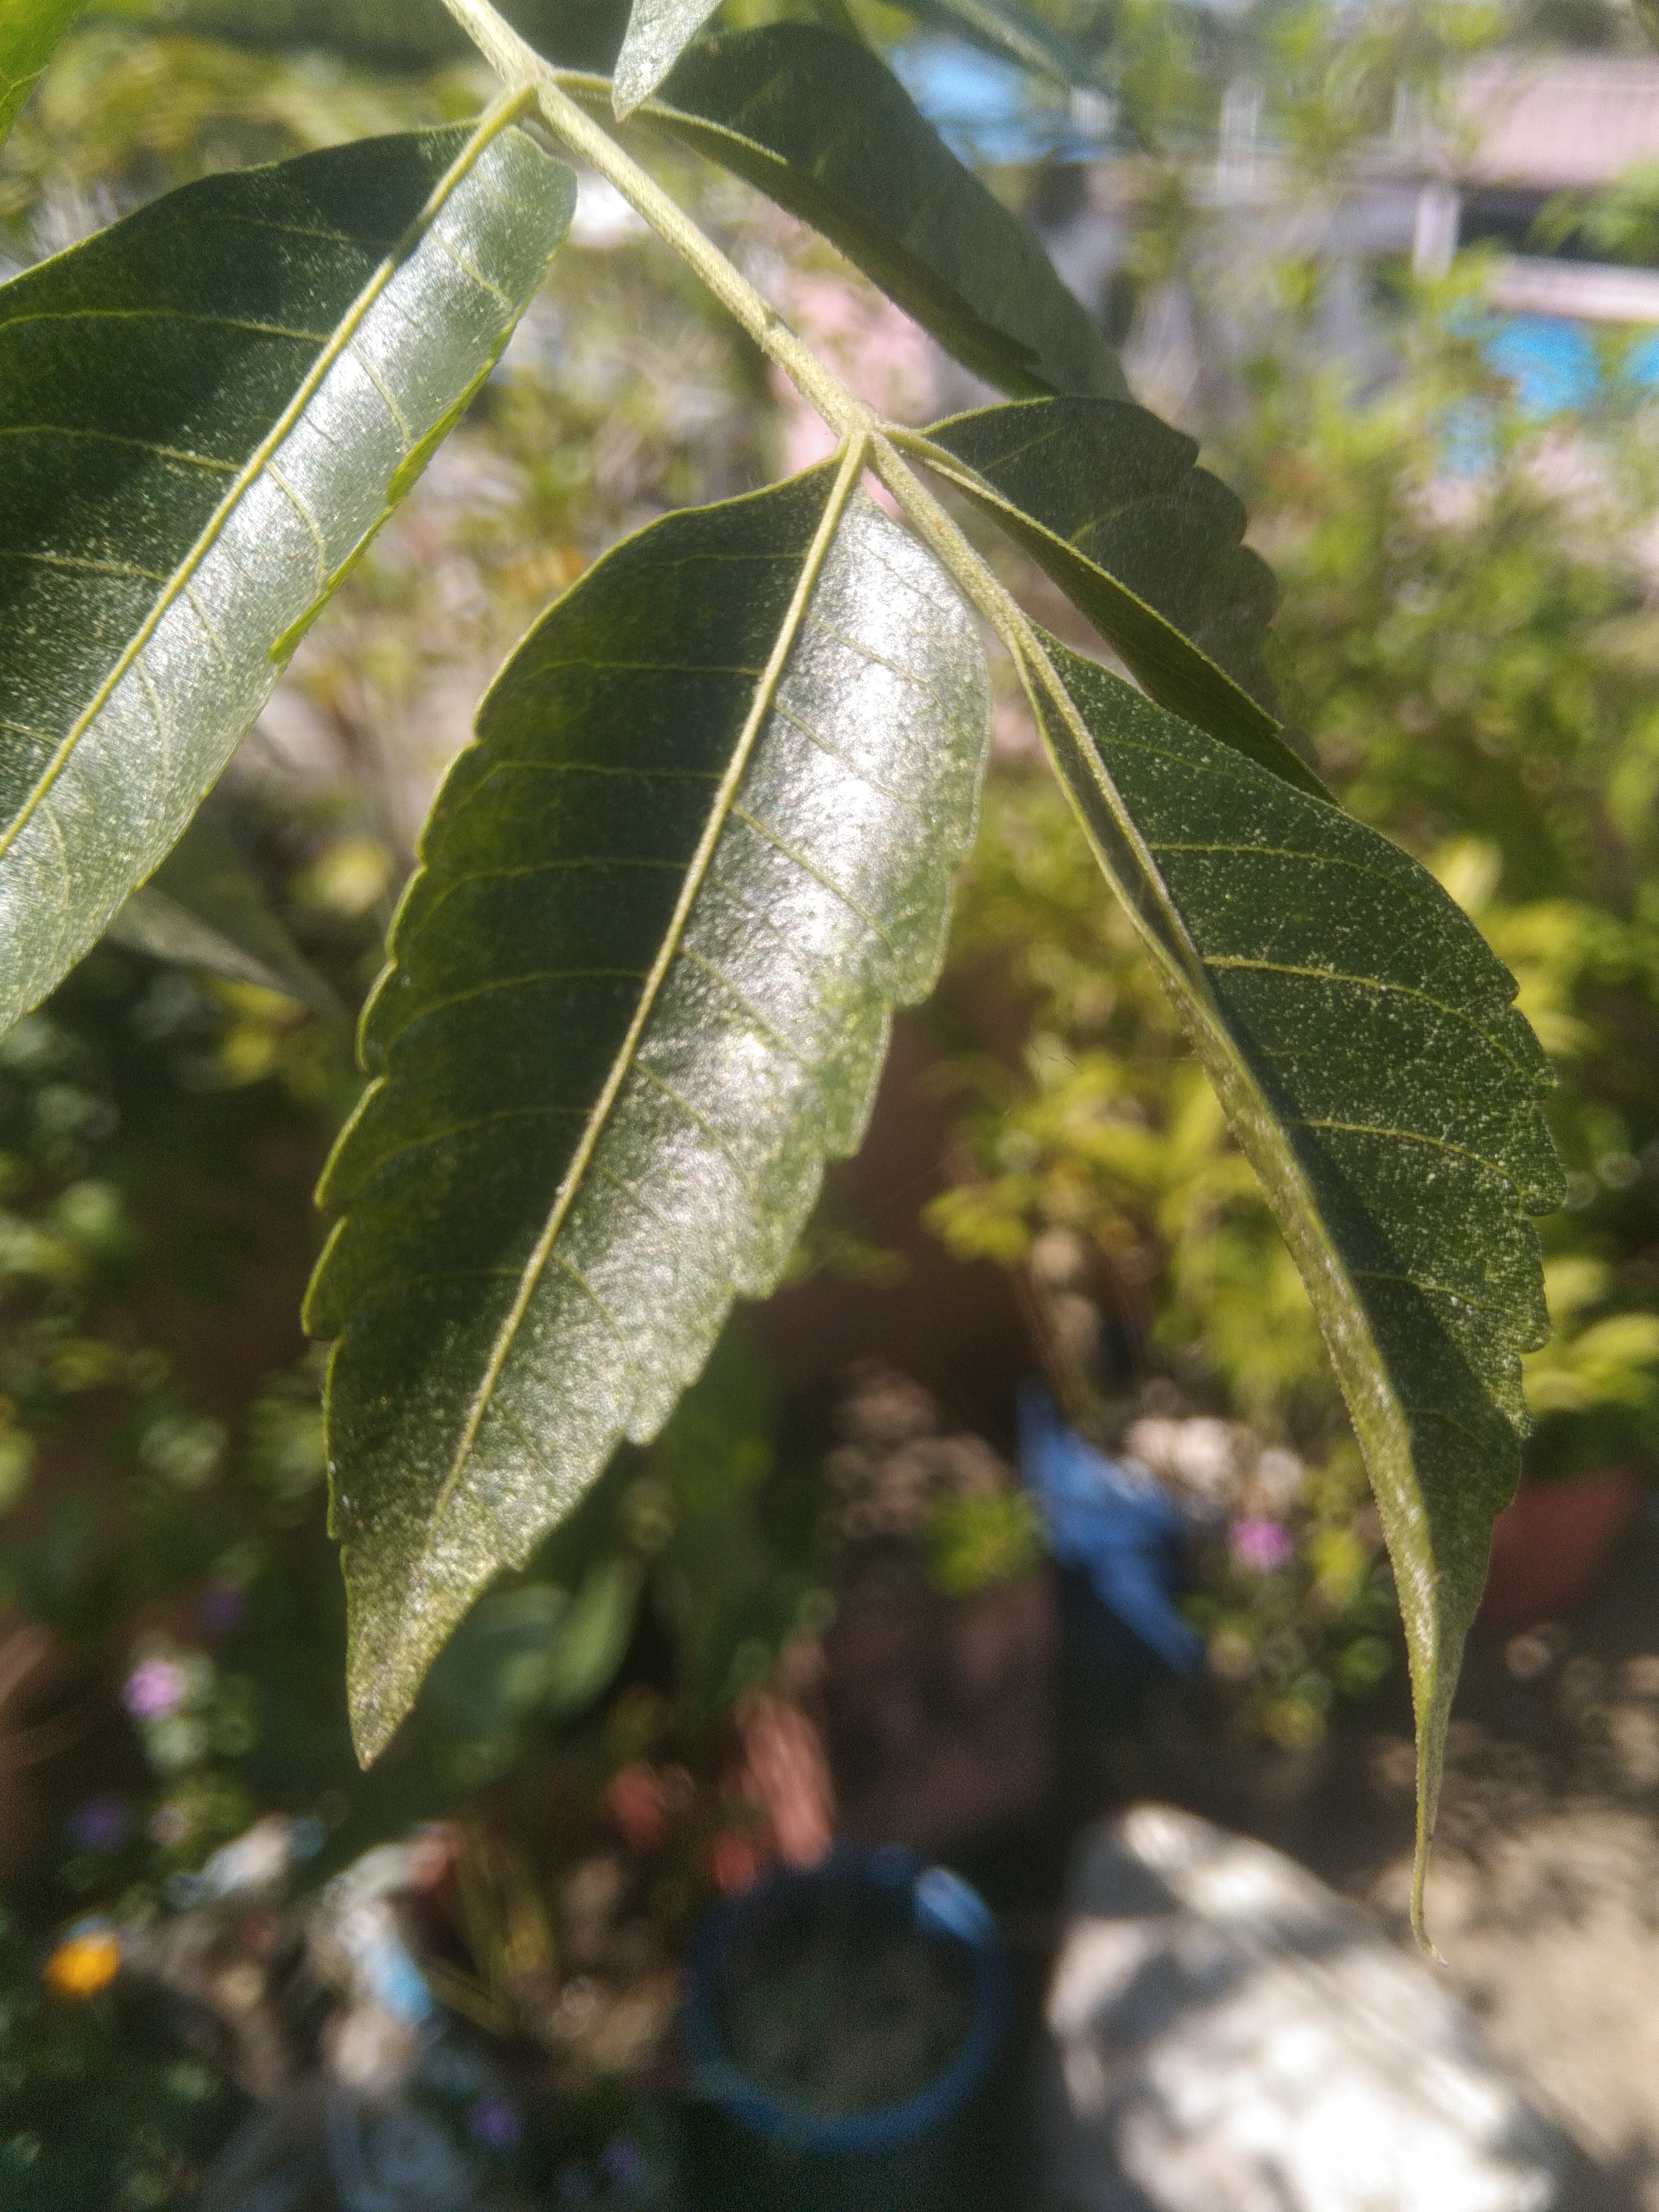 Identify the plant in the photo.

neem
